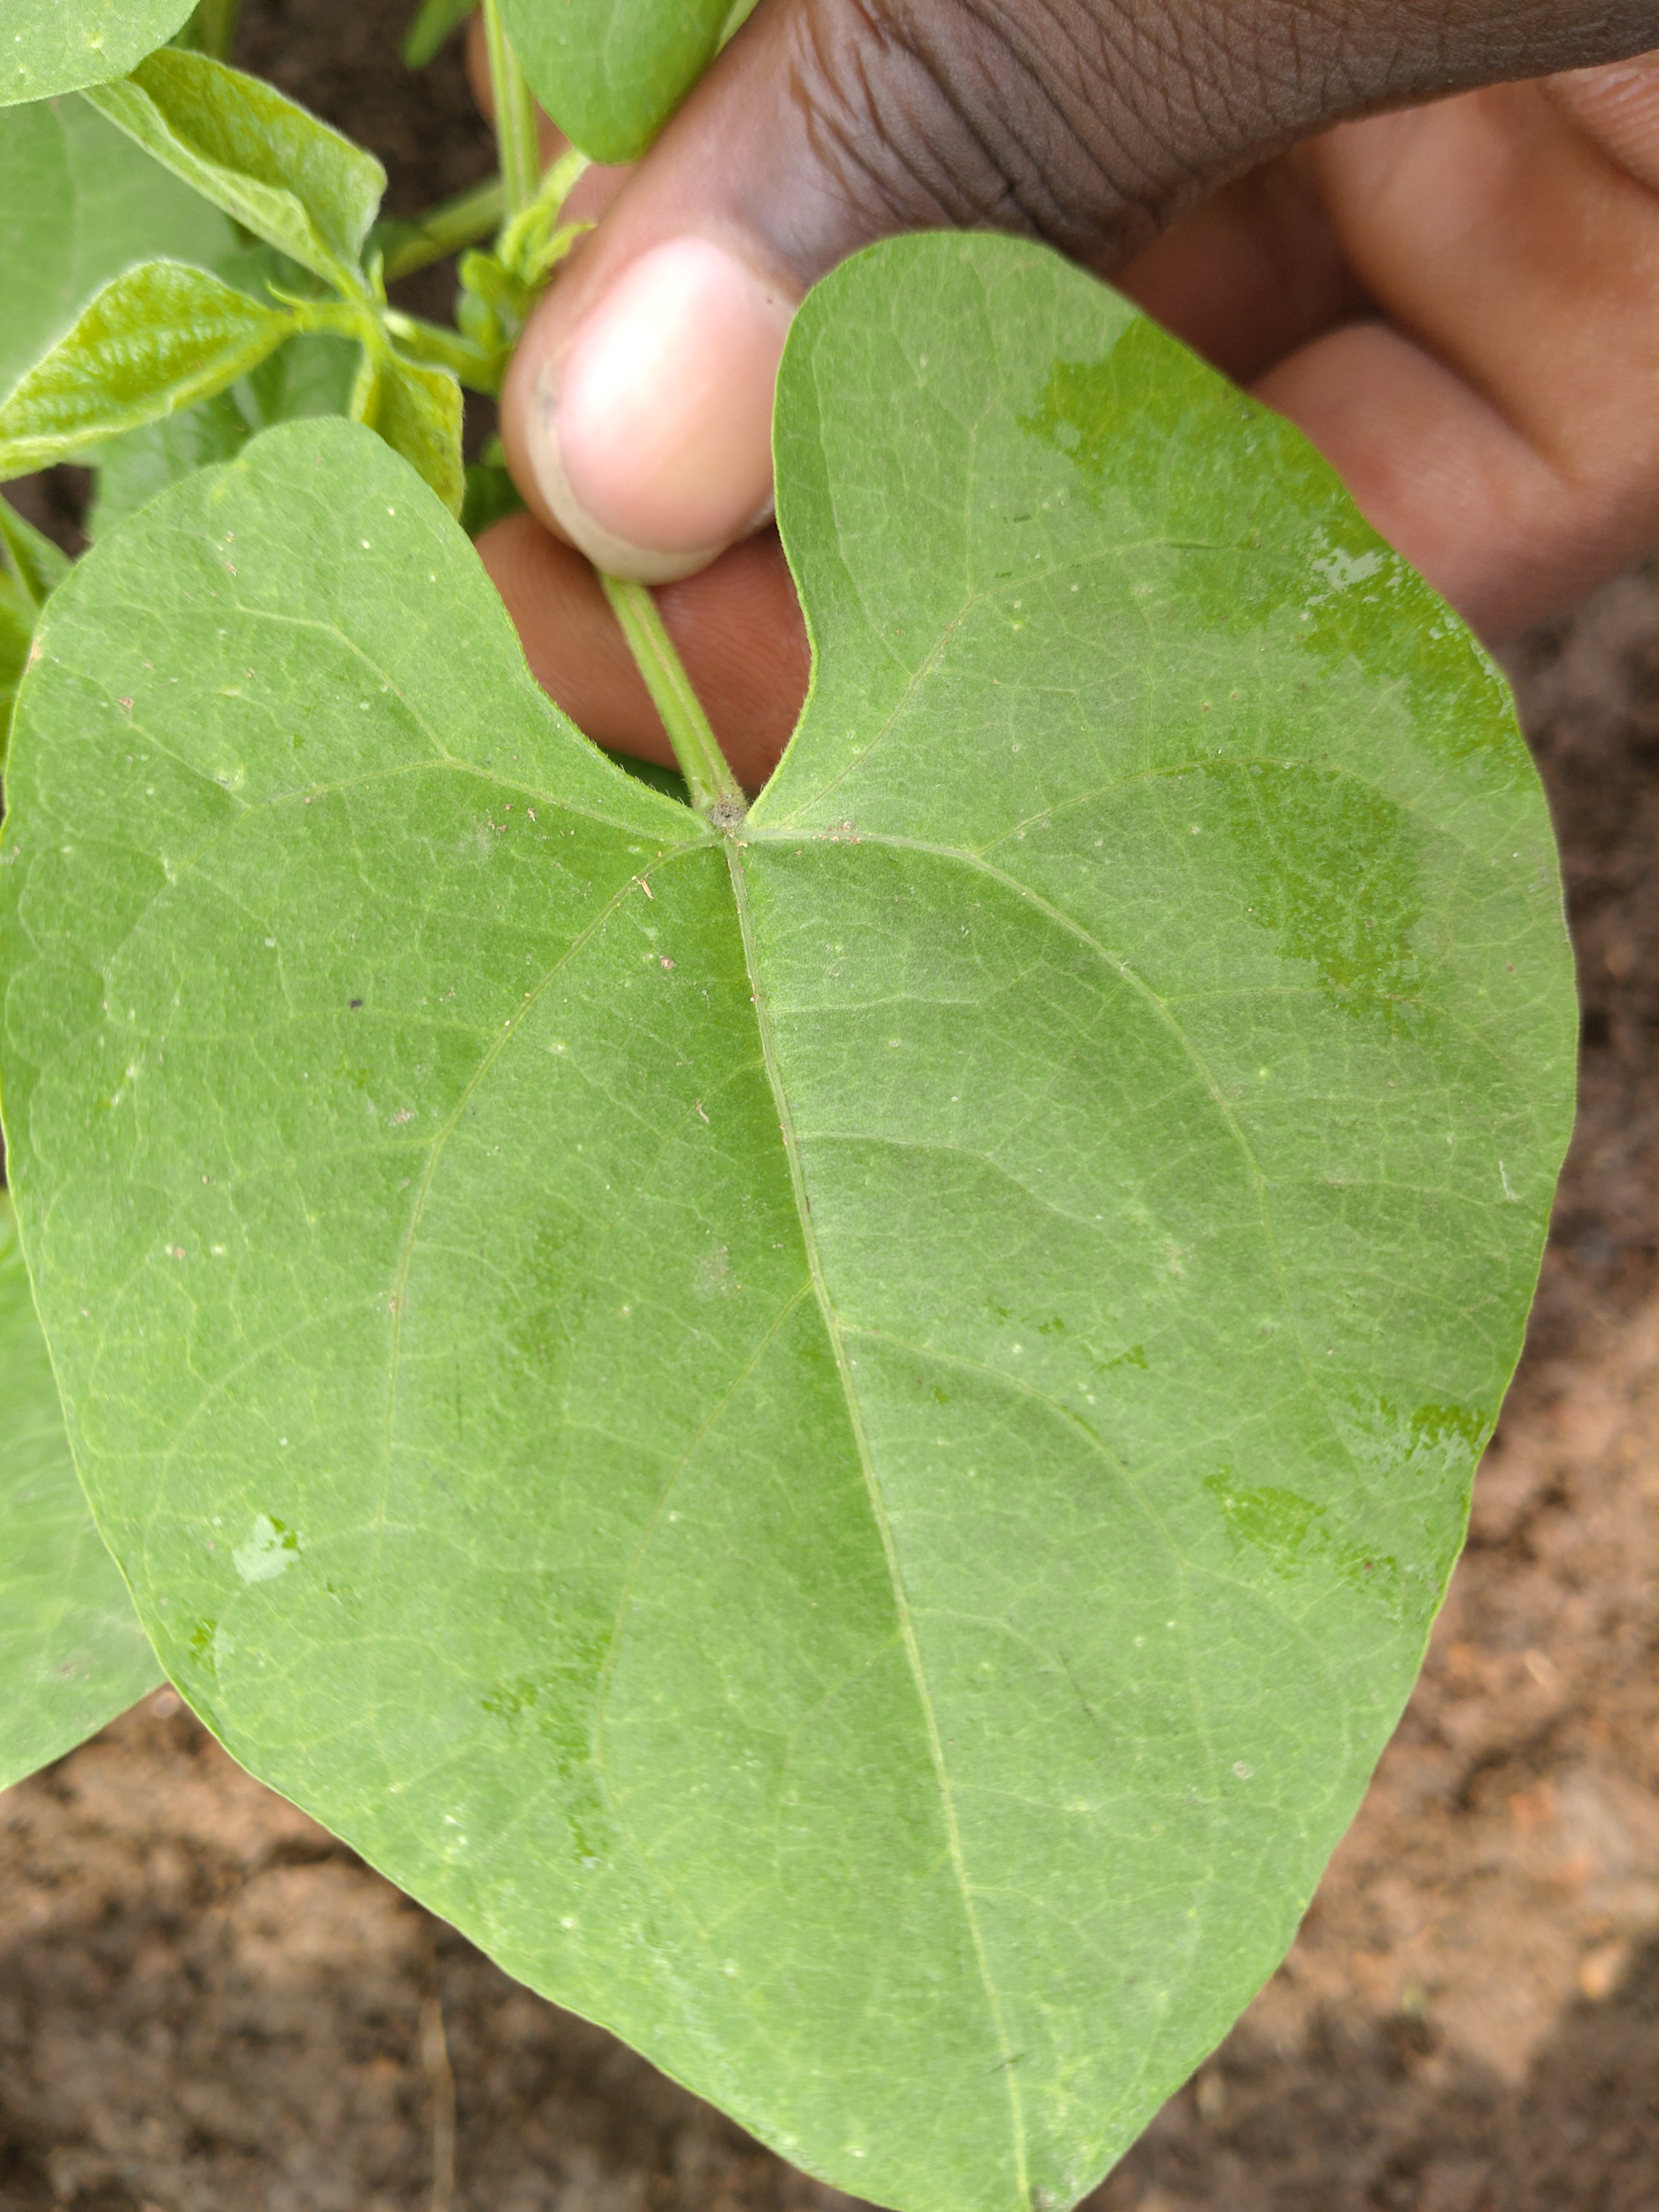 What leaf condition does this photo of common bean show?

healthy
